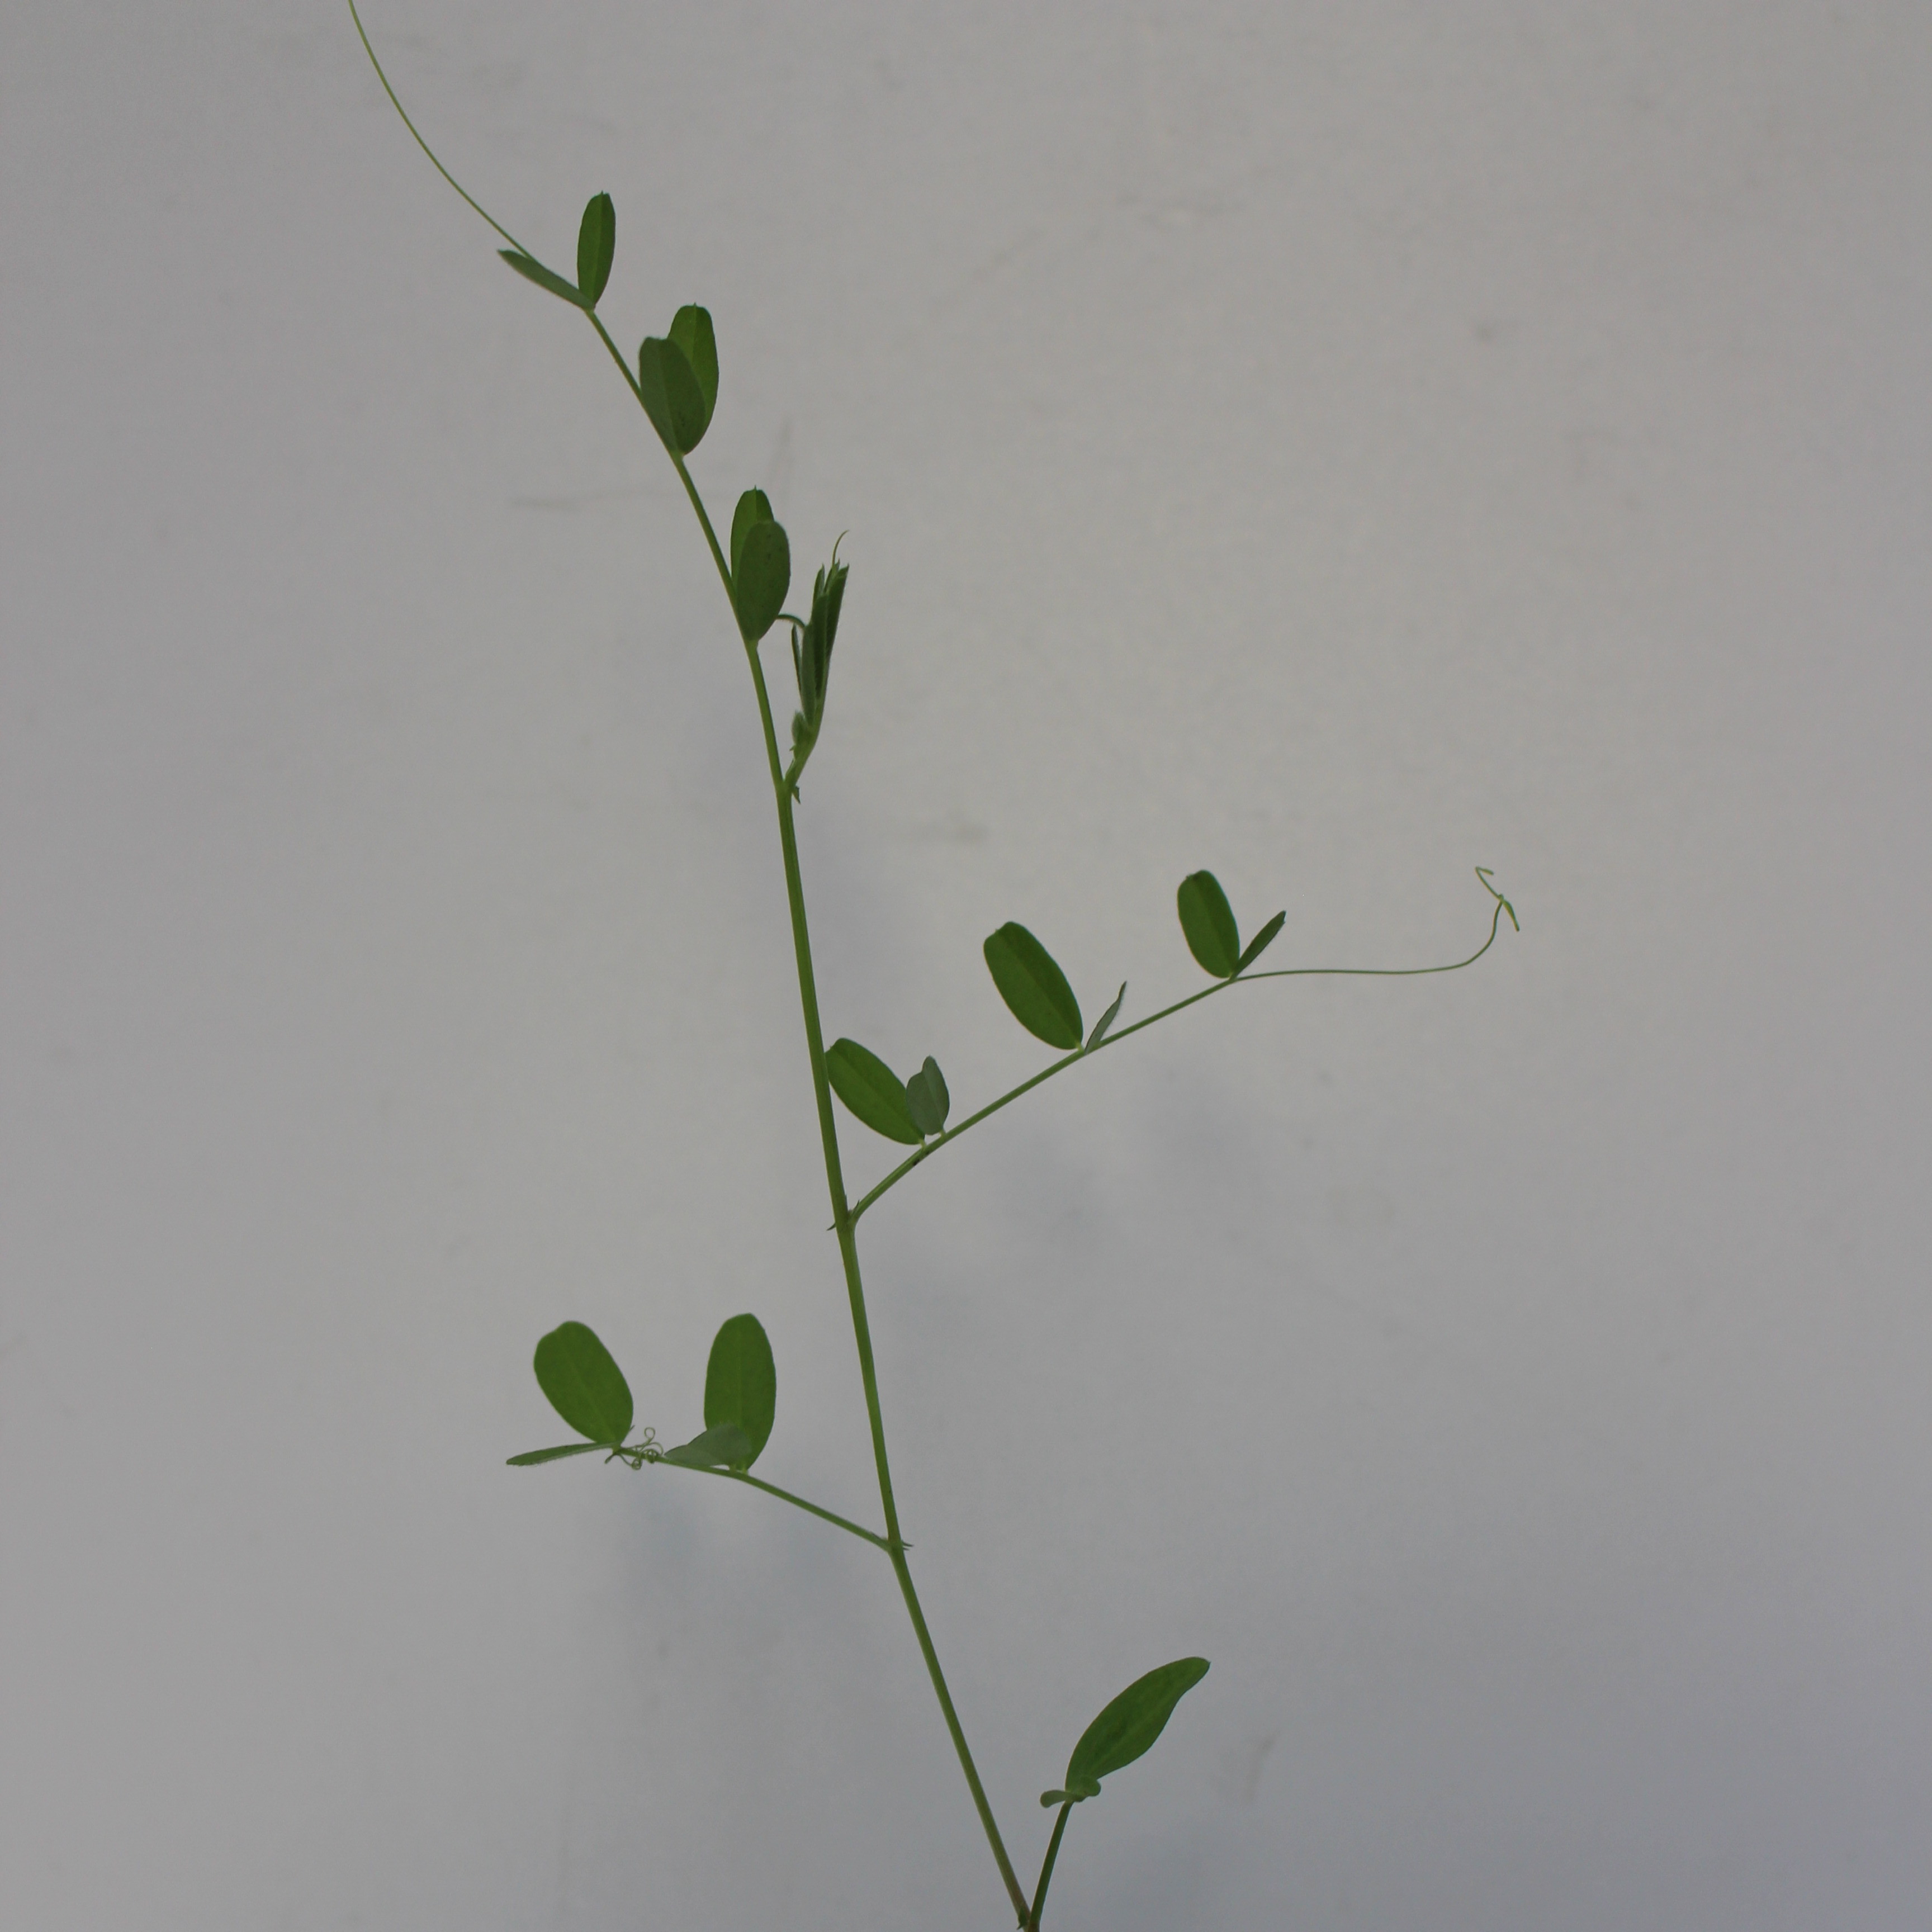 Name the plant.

Vicia sativa
